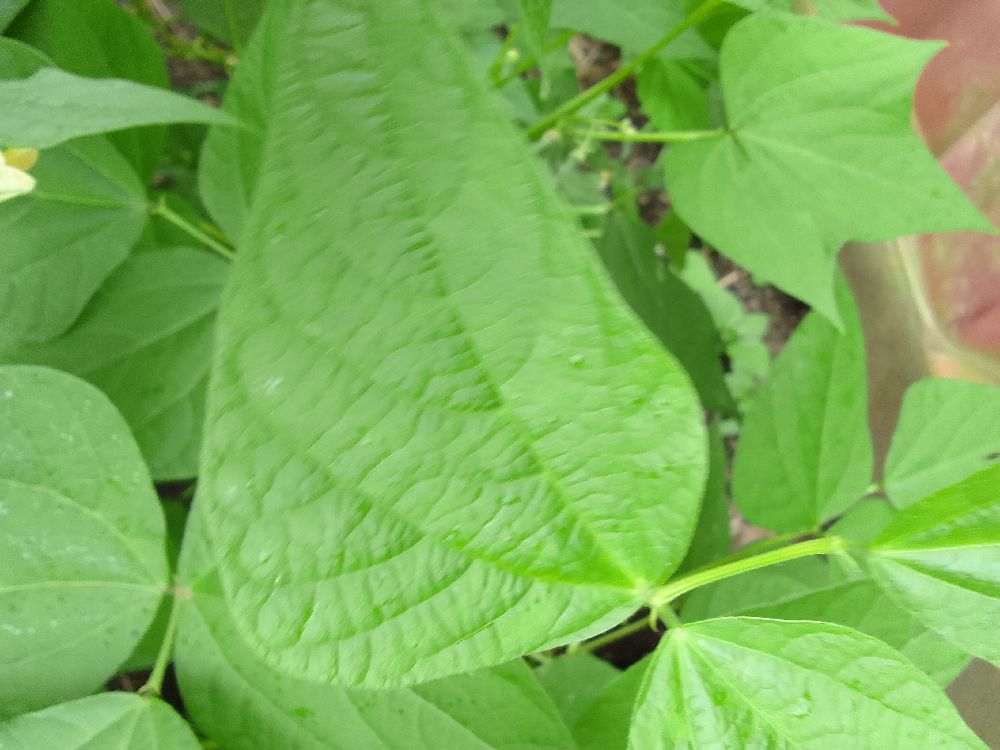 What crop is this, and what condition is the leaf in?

common bean, healthy
